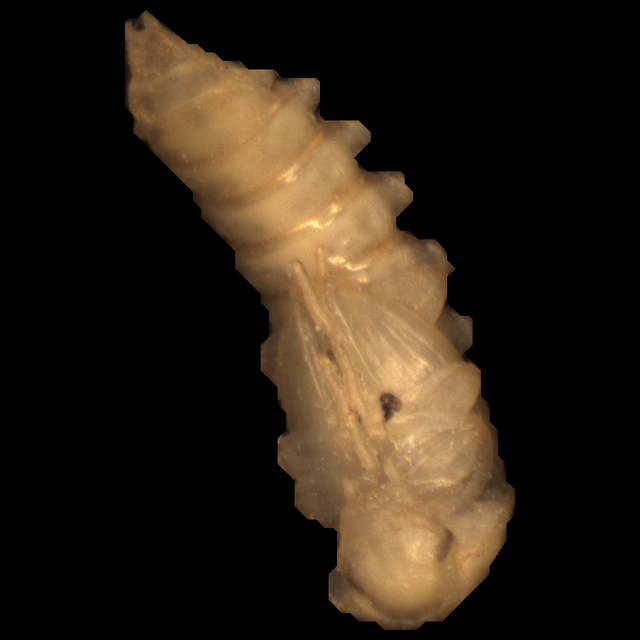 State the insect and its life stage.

mealworm pupa
